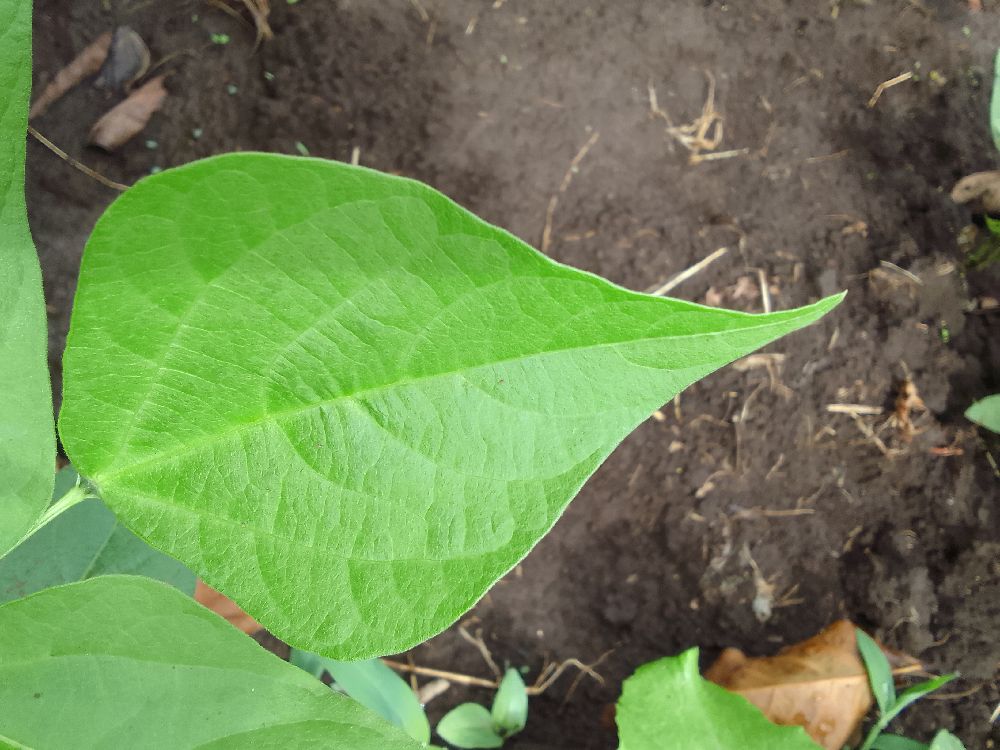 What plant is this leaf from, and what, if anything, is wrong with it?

common bean, healthy
